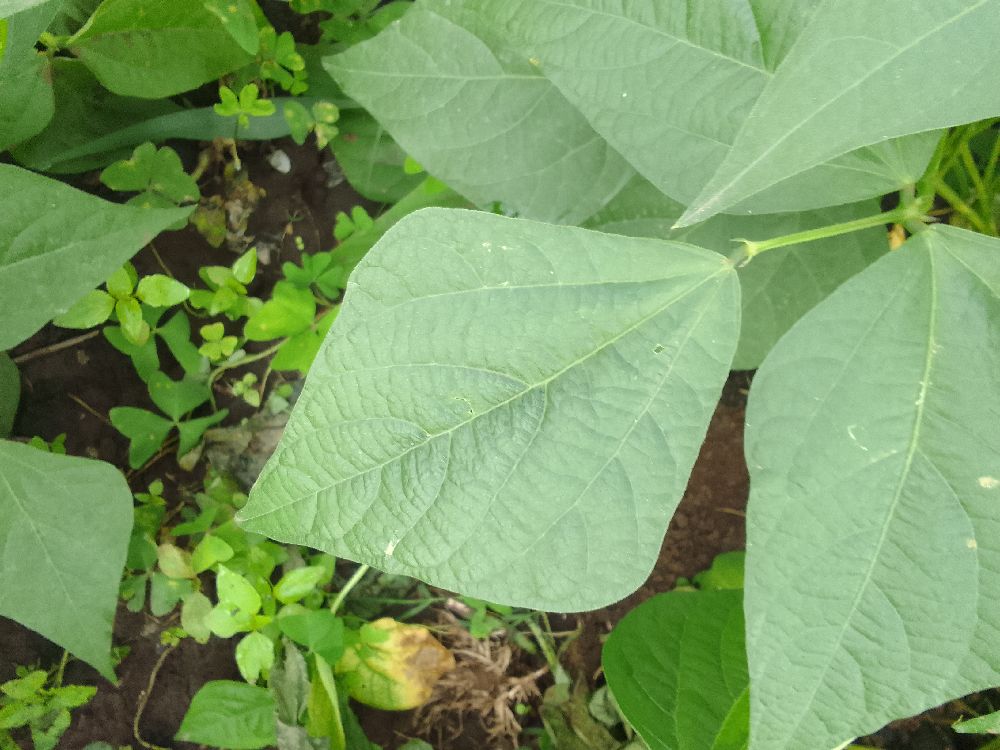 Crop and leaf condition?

common bean, healthy
